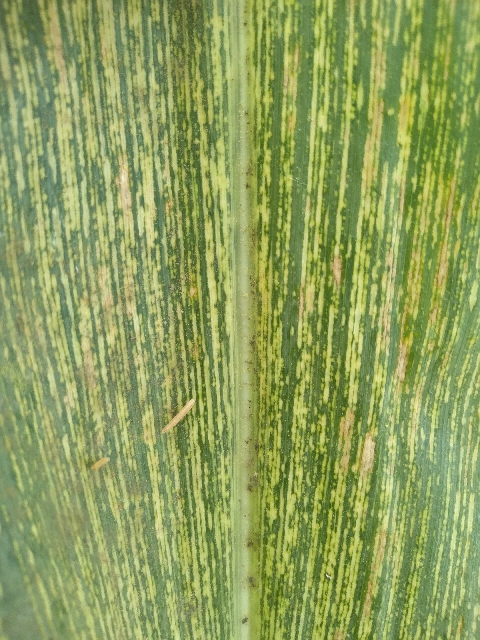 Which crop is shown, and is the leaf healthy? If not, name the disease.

maize, maize streak virus
